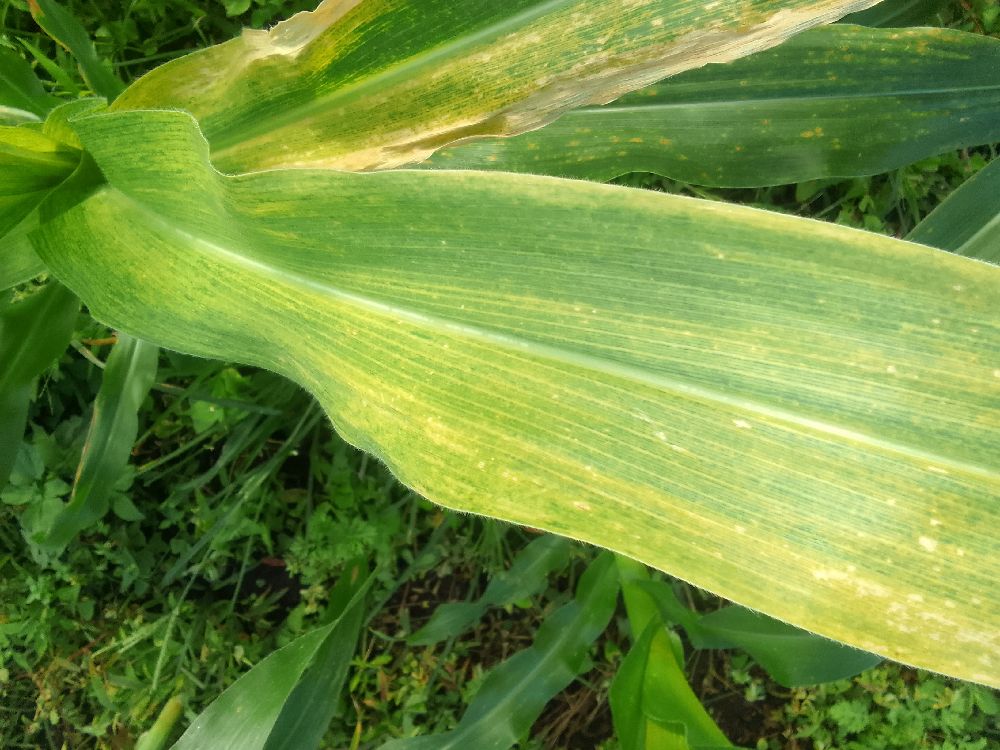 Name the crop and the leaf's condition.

maize, maize lethal necrosis
